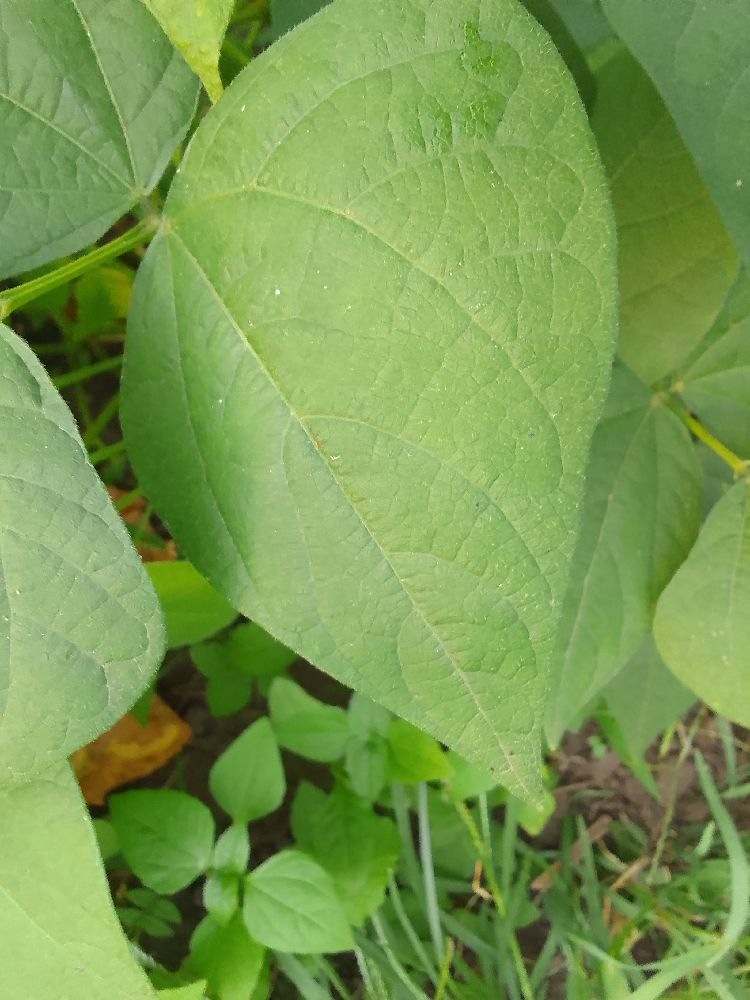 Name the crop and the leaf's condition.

common bean, healthy
